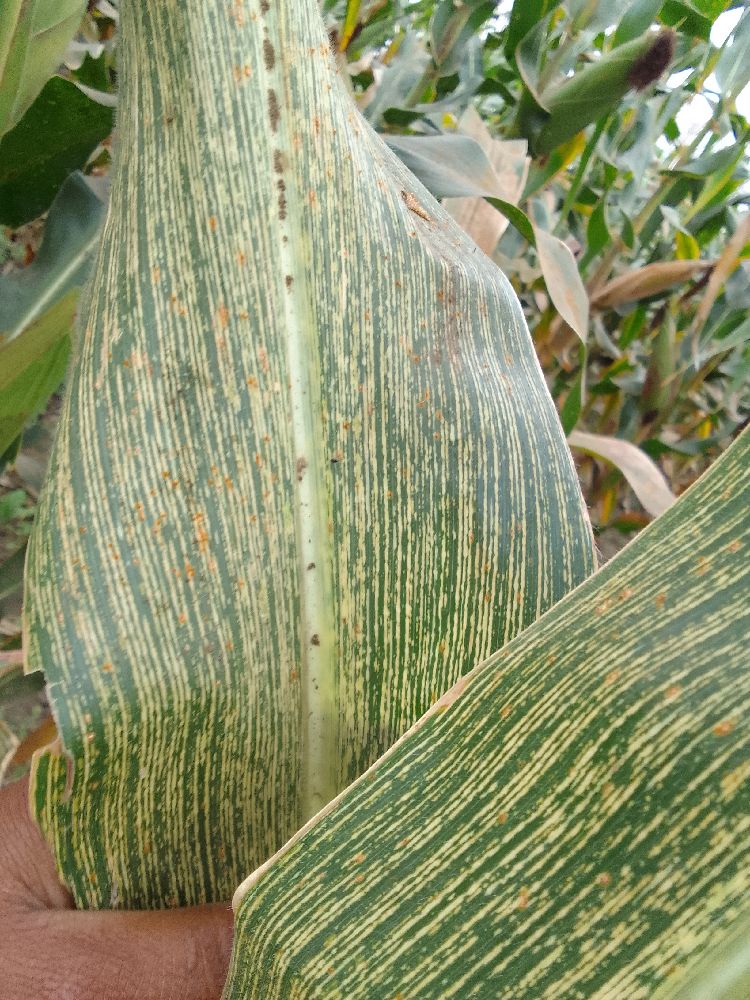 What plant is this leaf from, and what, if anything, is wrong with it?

maize, maize streak virus
